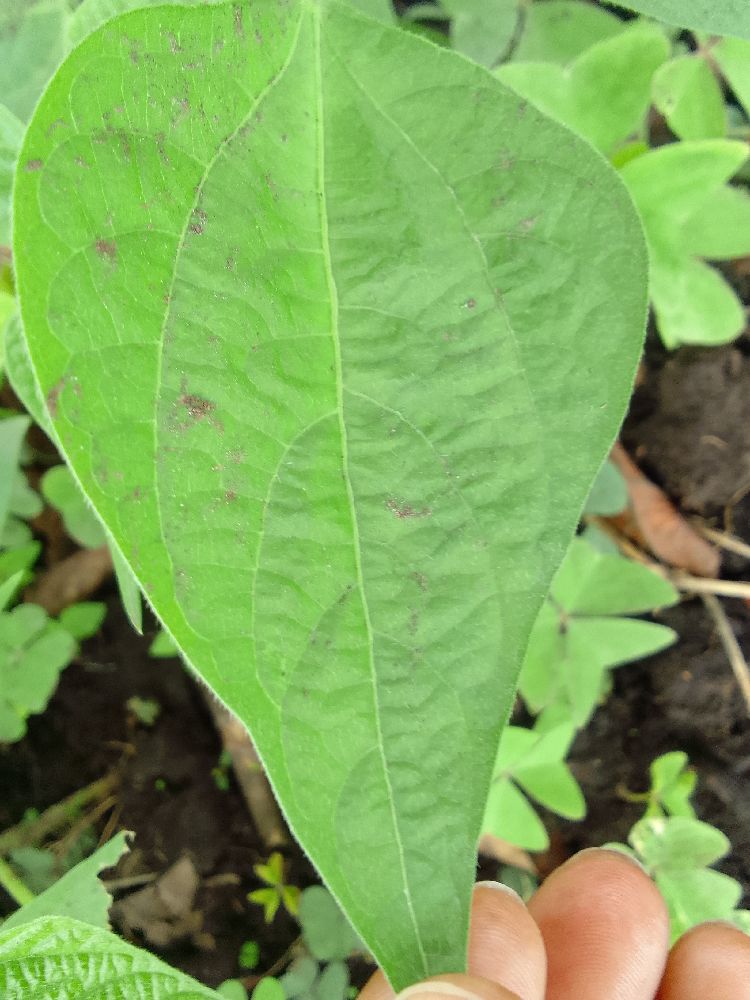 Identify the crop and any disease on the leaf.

common bean, healthy
